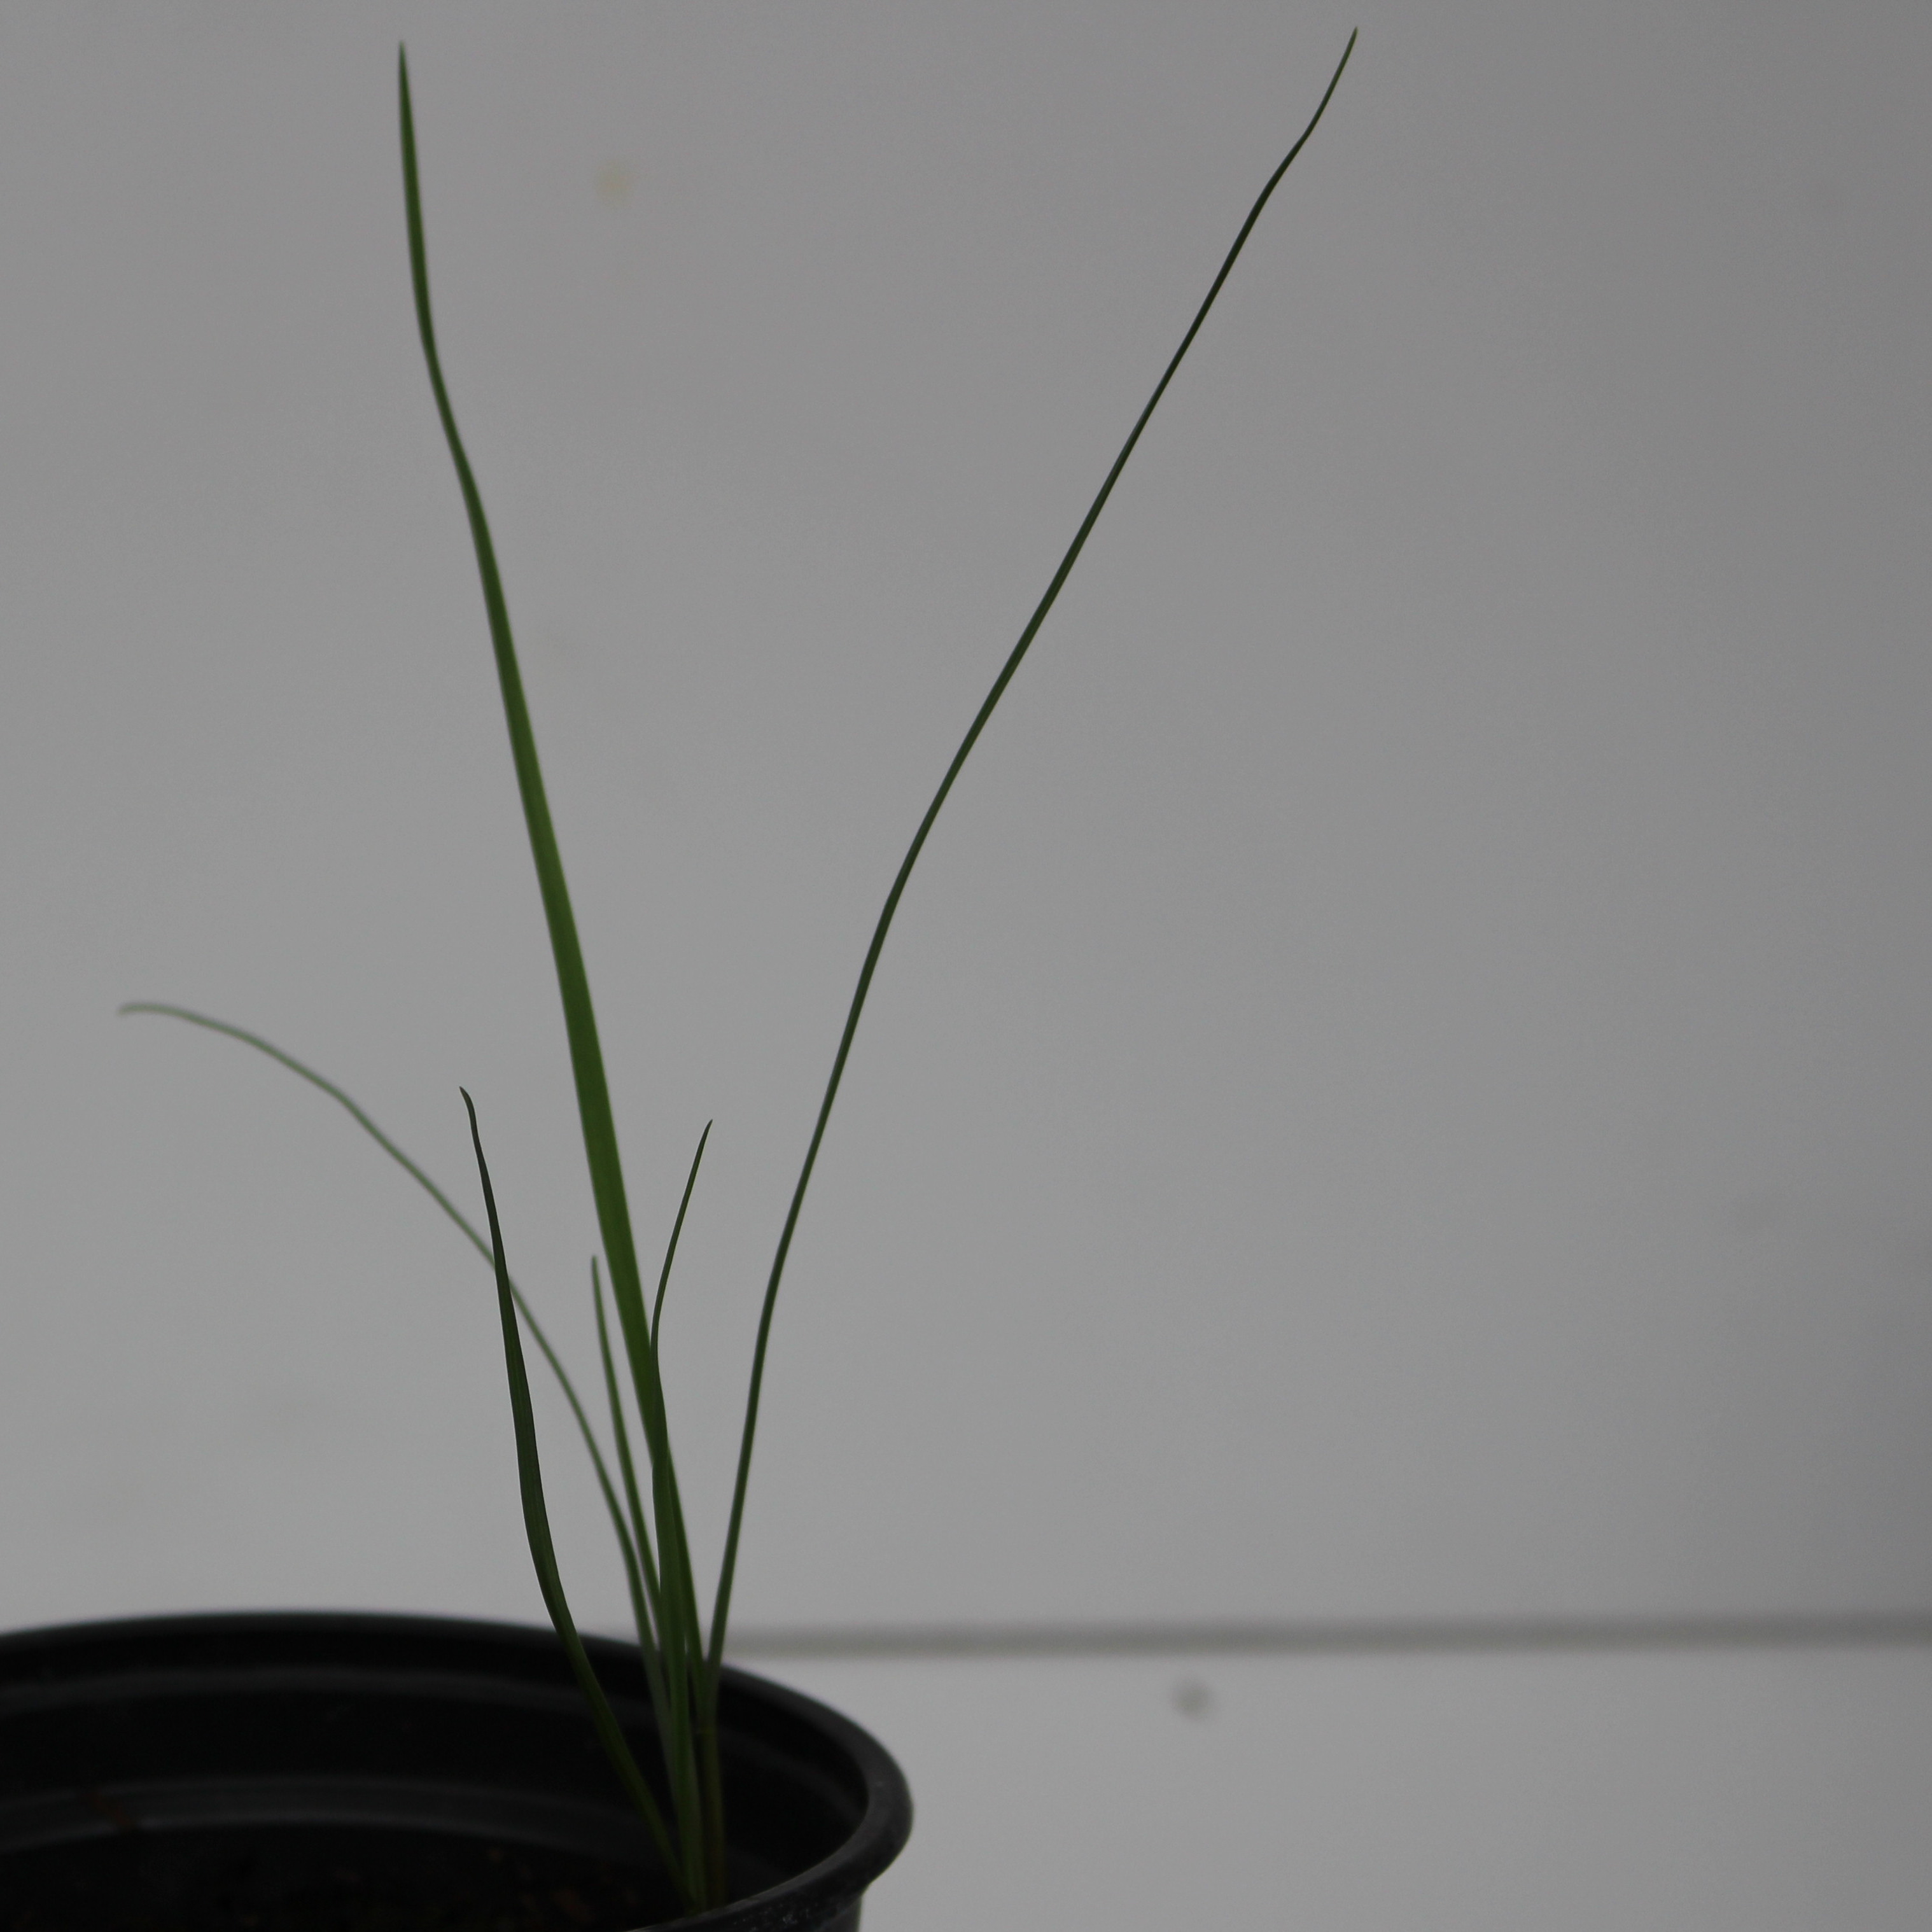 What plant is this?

Lolium multiflorum
